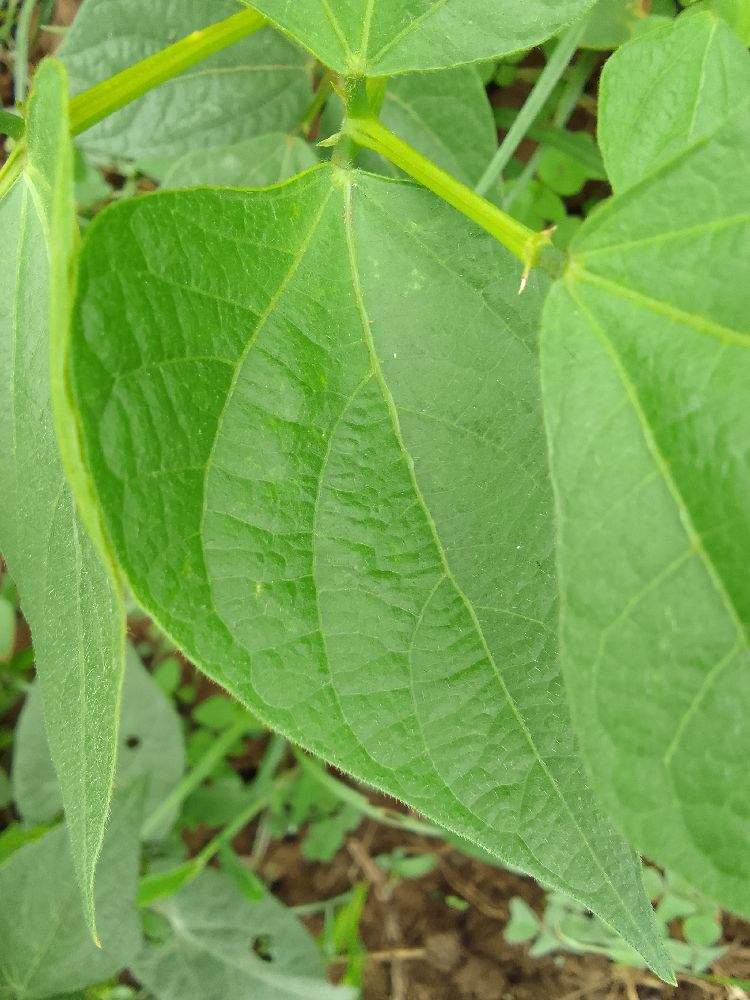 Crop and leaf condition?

common bean, healthy
